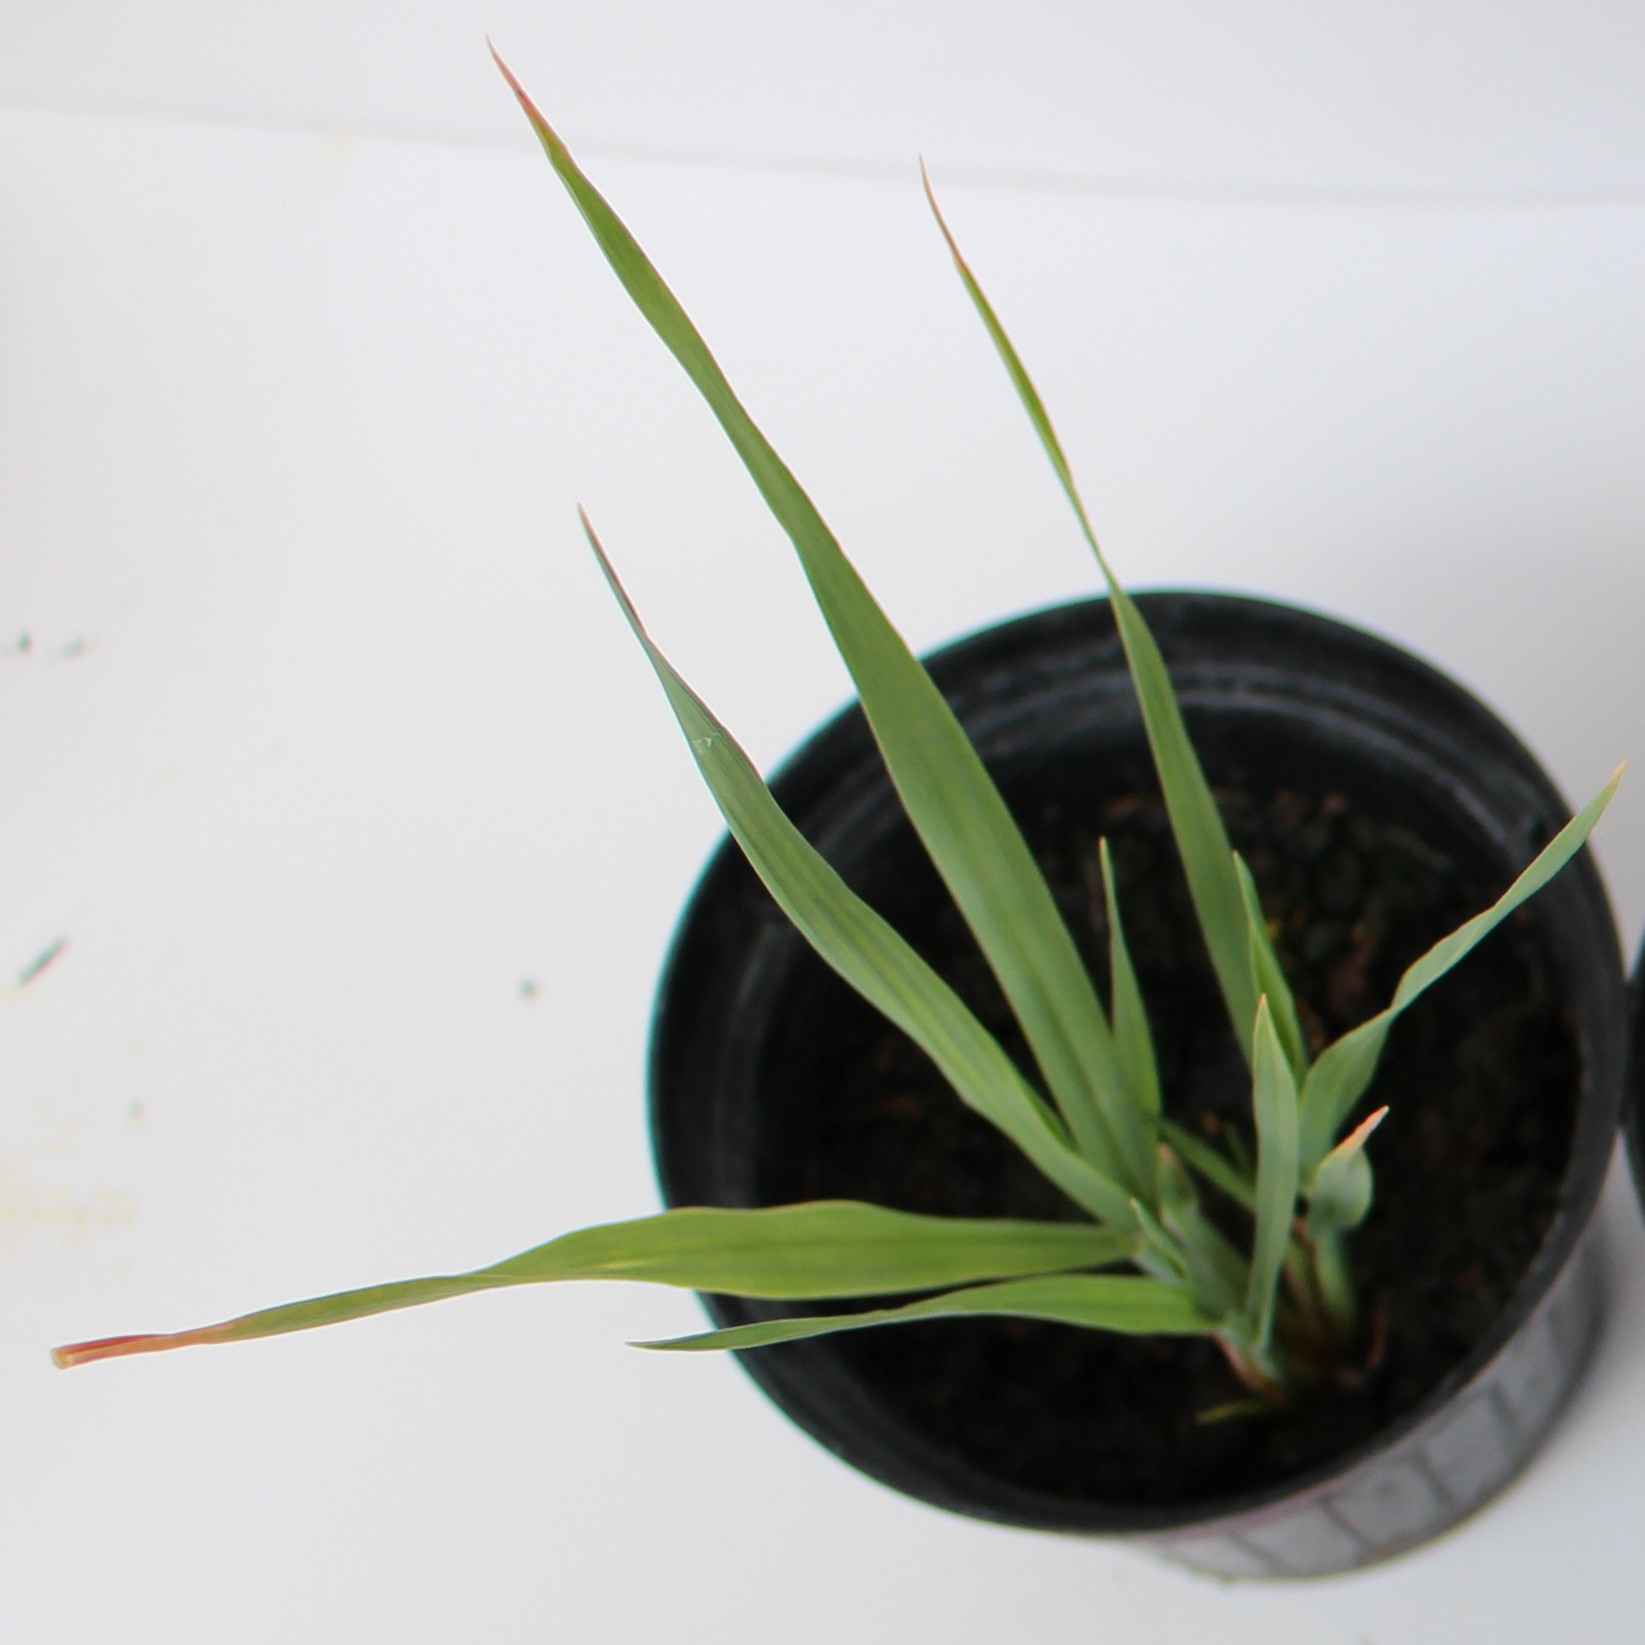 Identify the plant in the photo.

Avena sterilis
